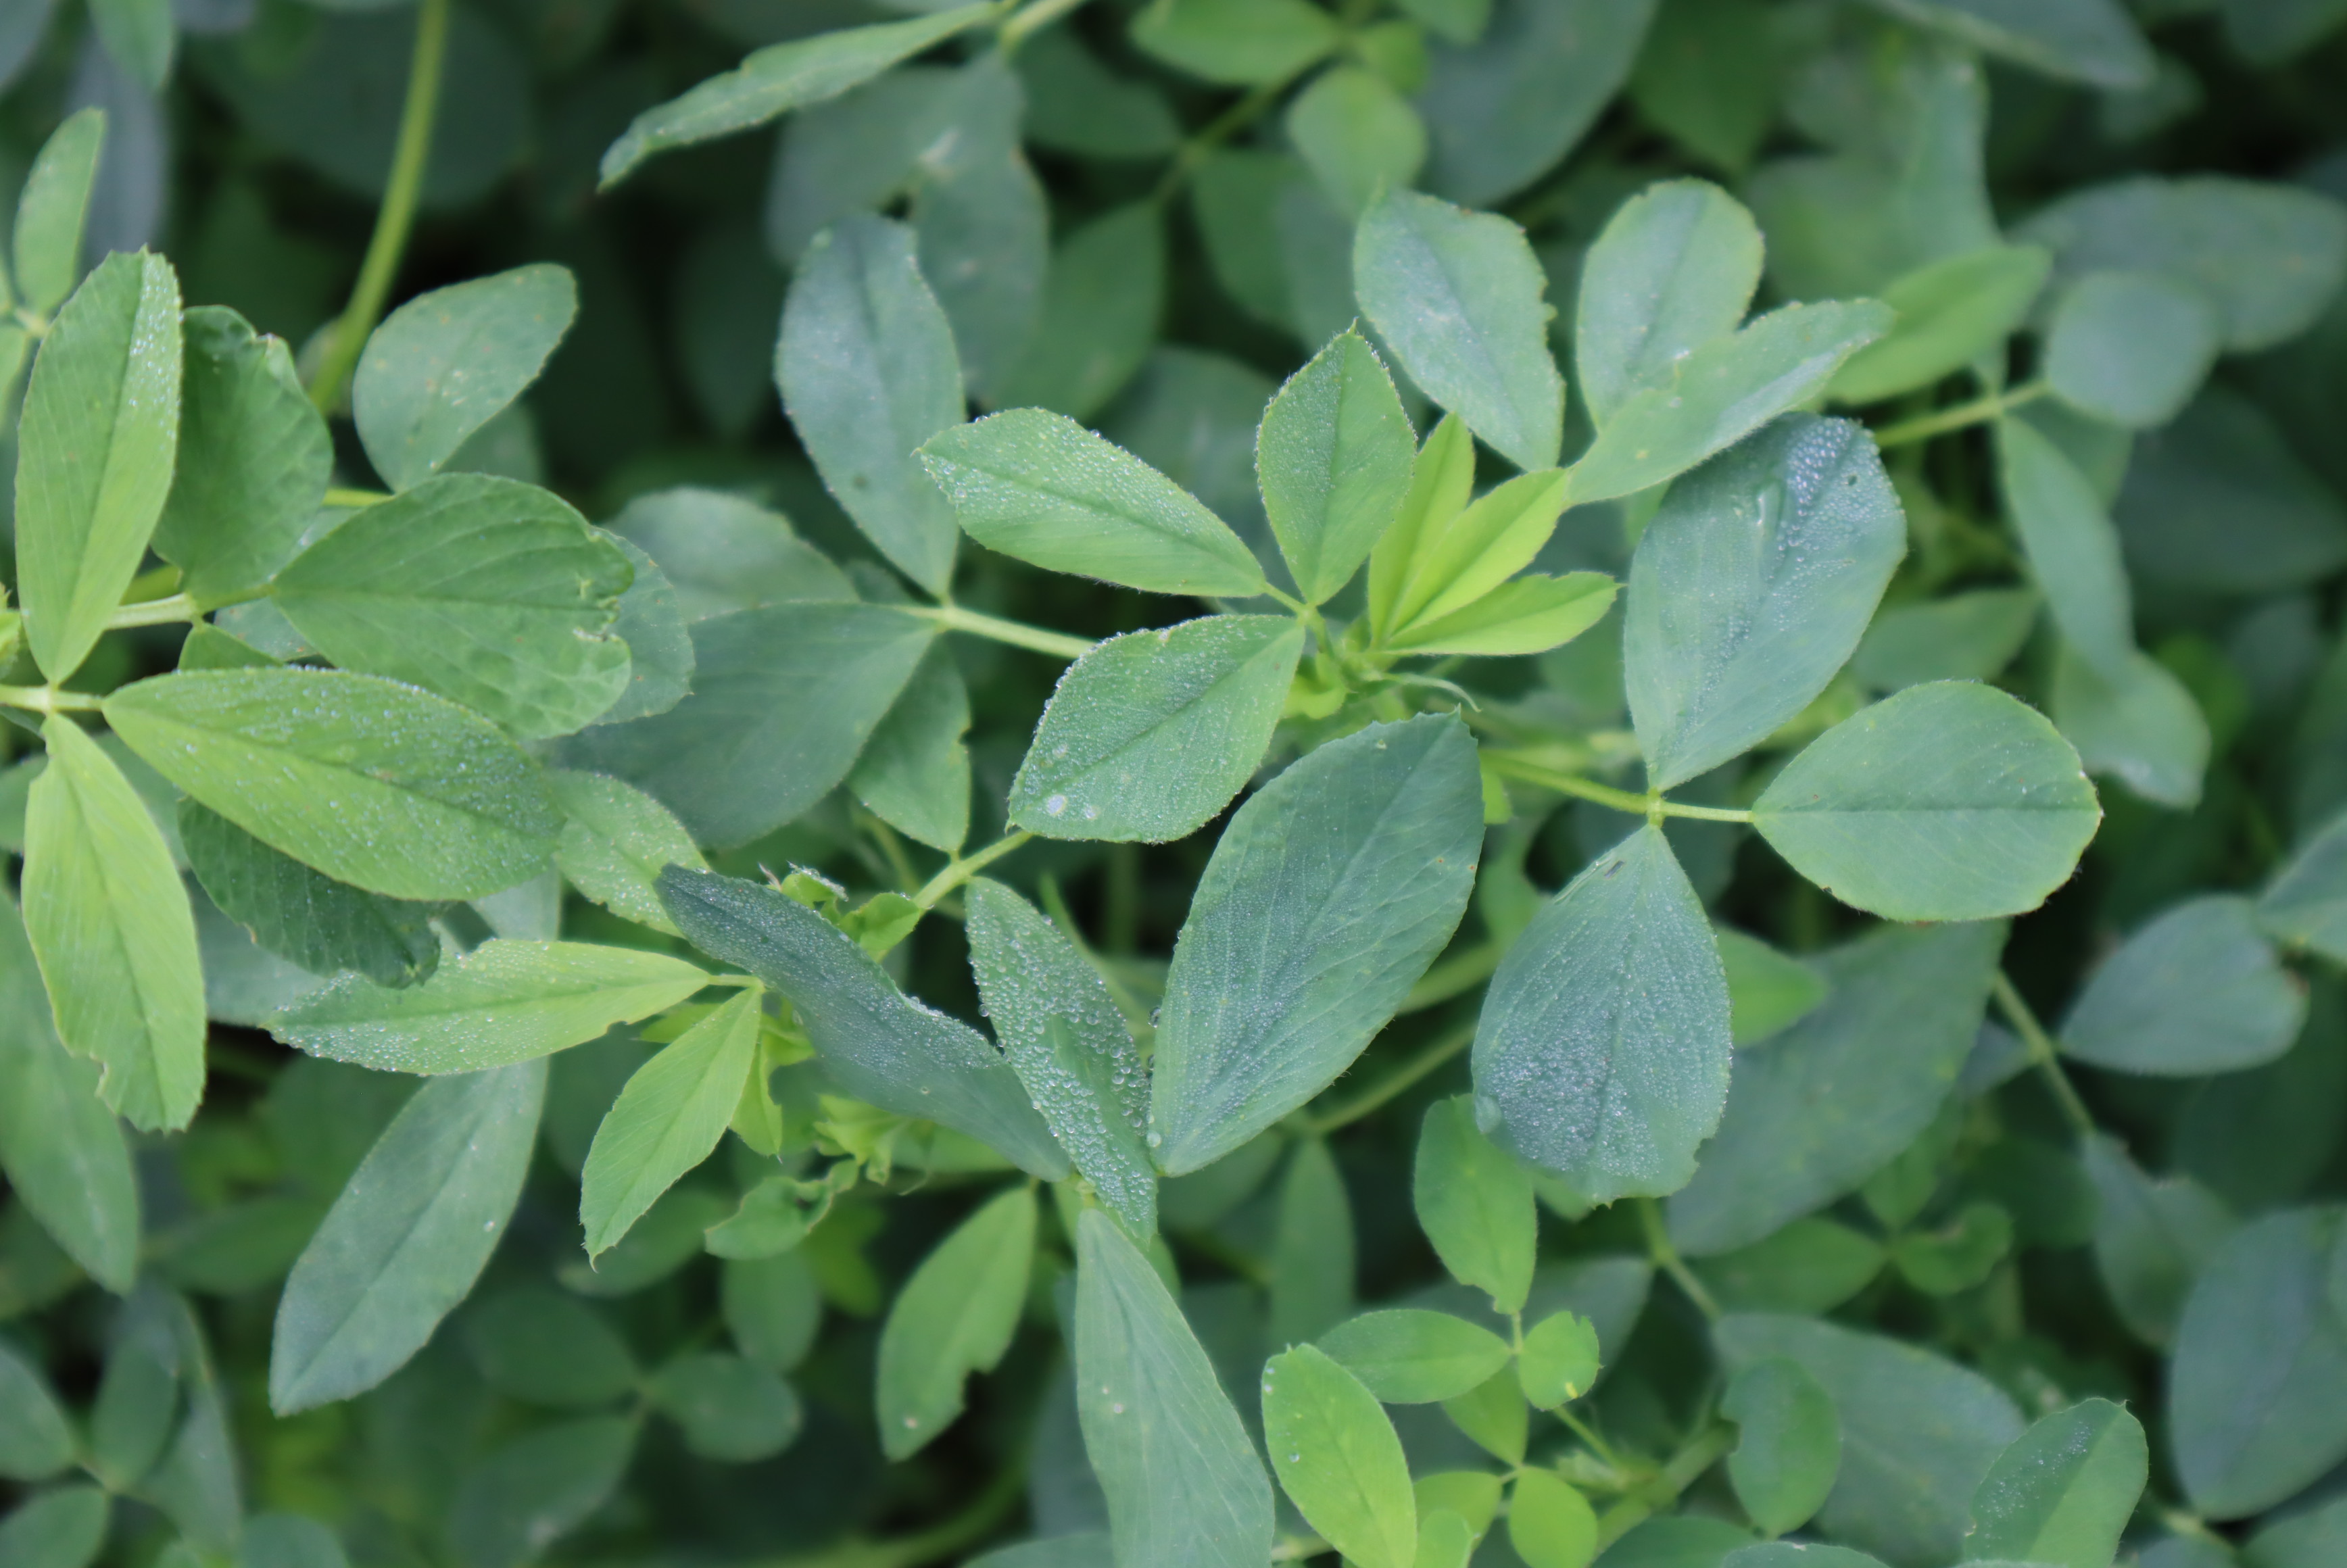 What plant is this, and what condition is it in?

alfalfa, healthy
